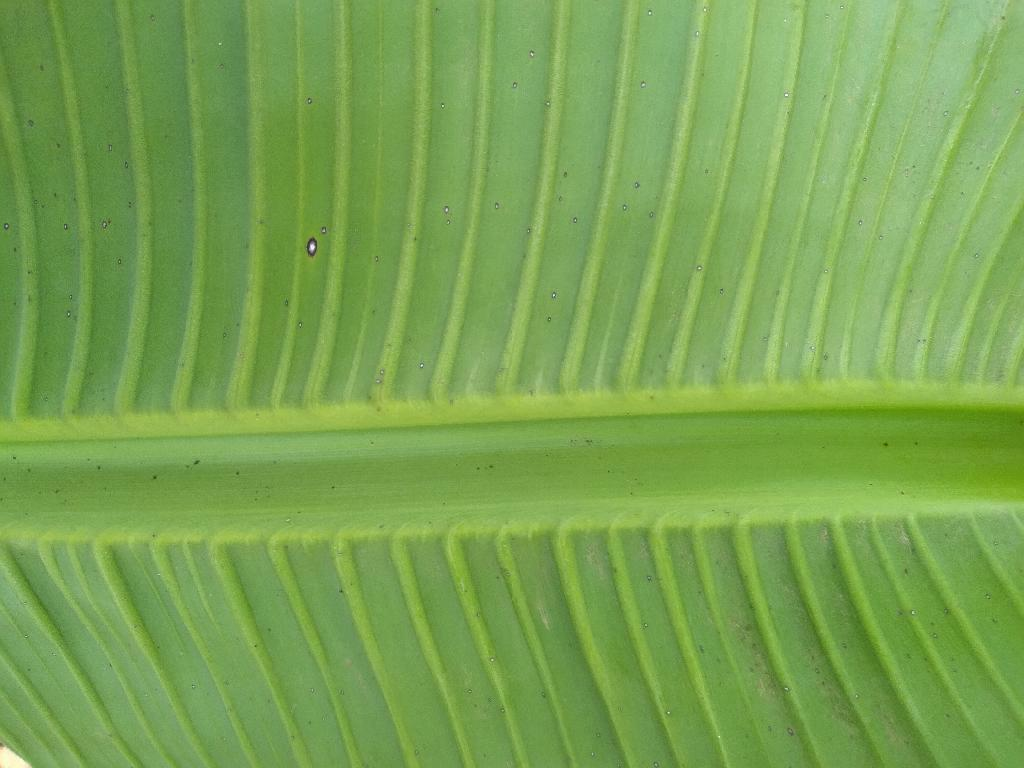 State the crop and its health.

banana, healthy
